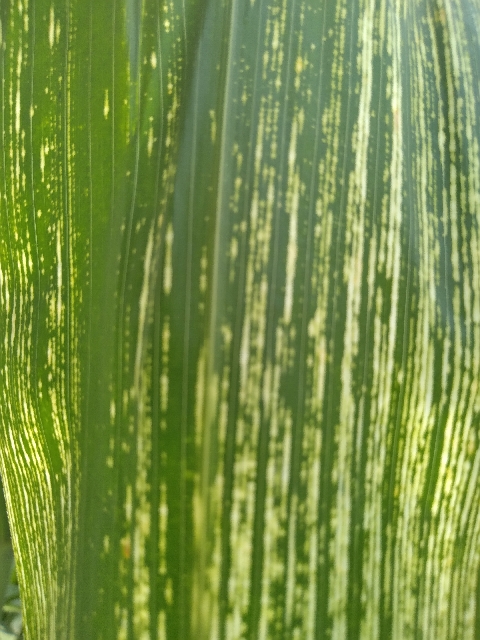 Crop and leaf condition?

maize, maize streak virus
